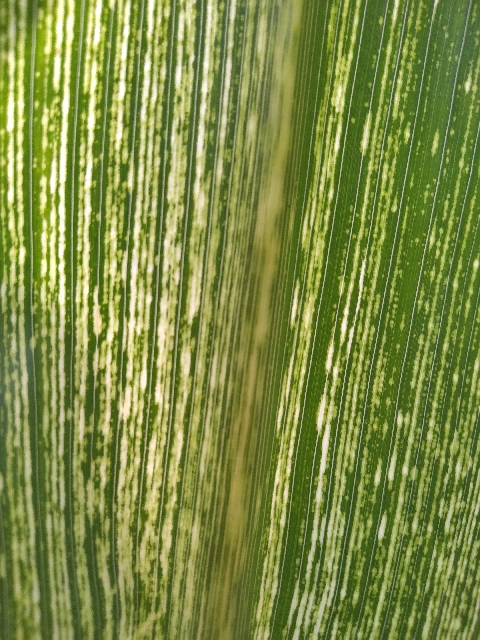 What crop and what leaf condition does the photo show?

maize, maize streak virus
